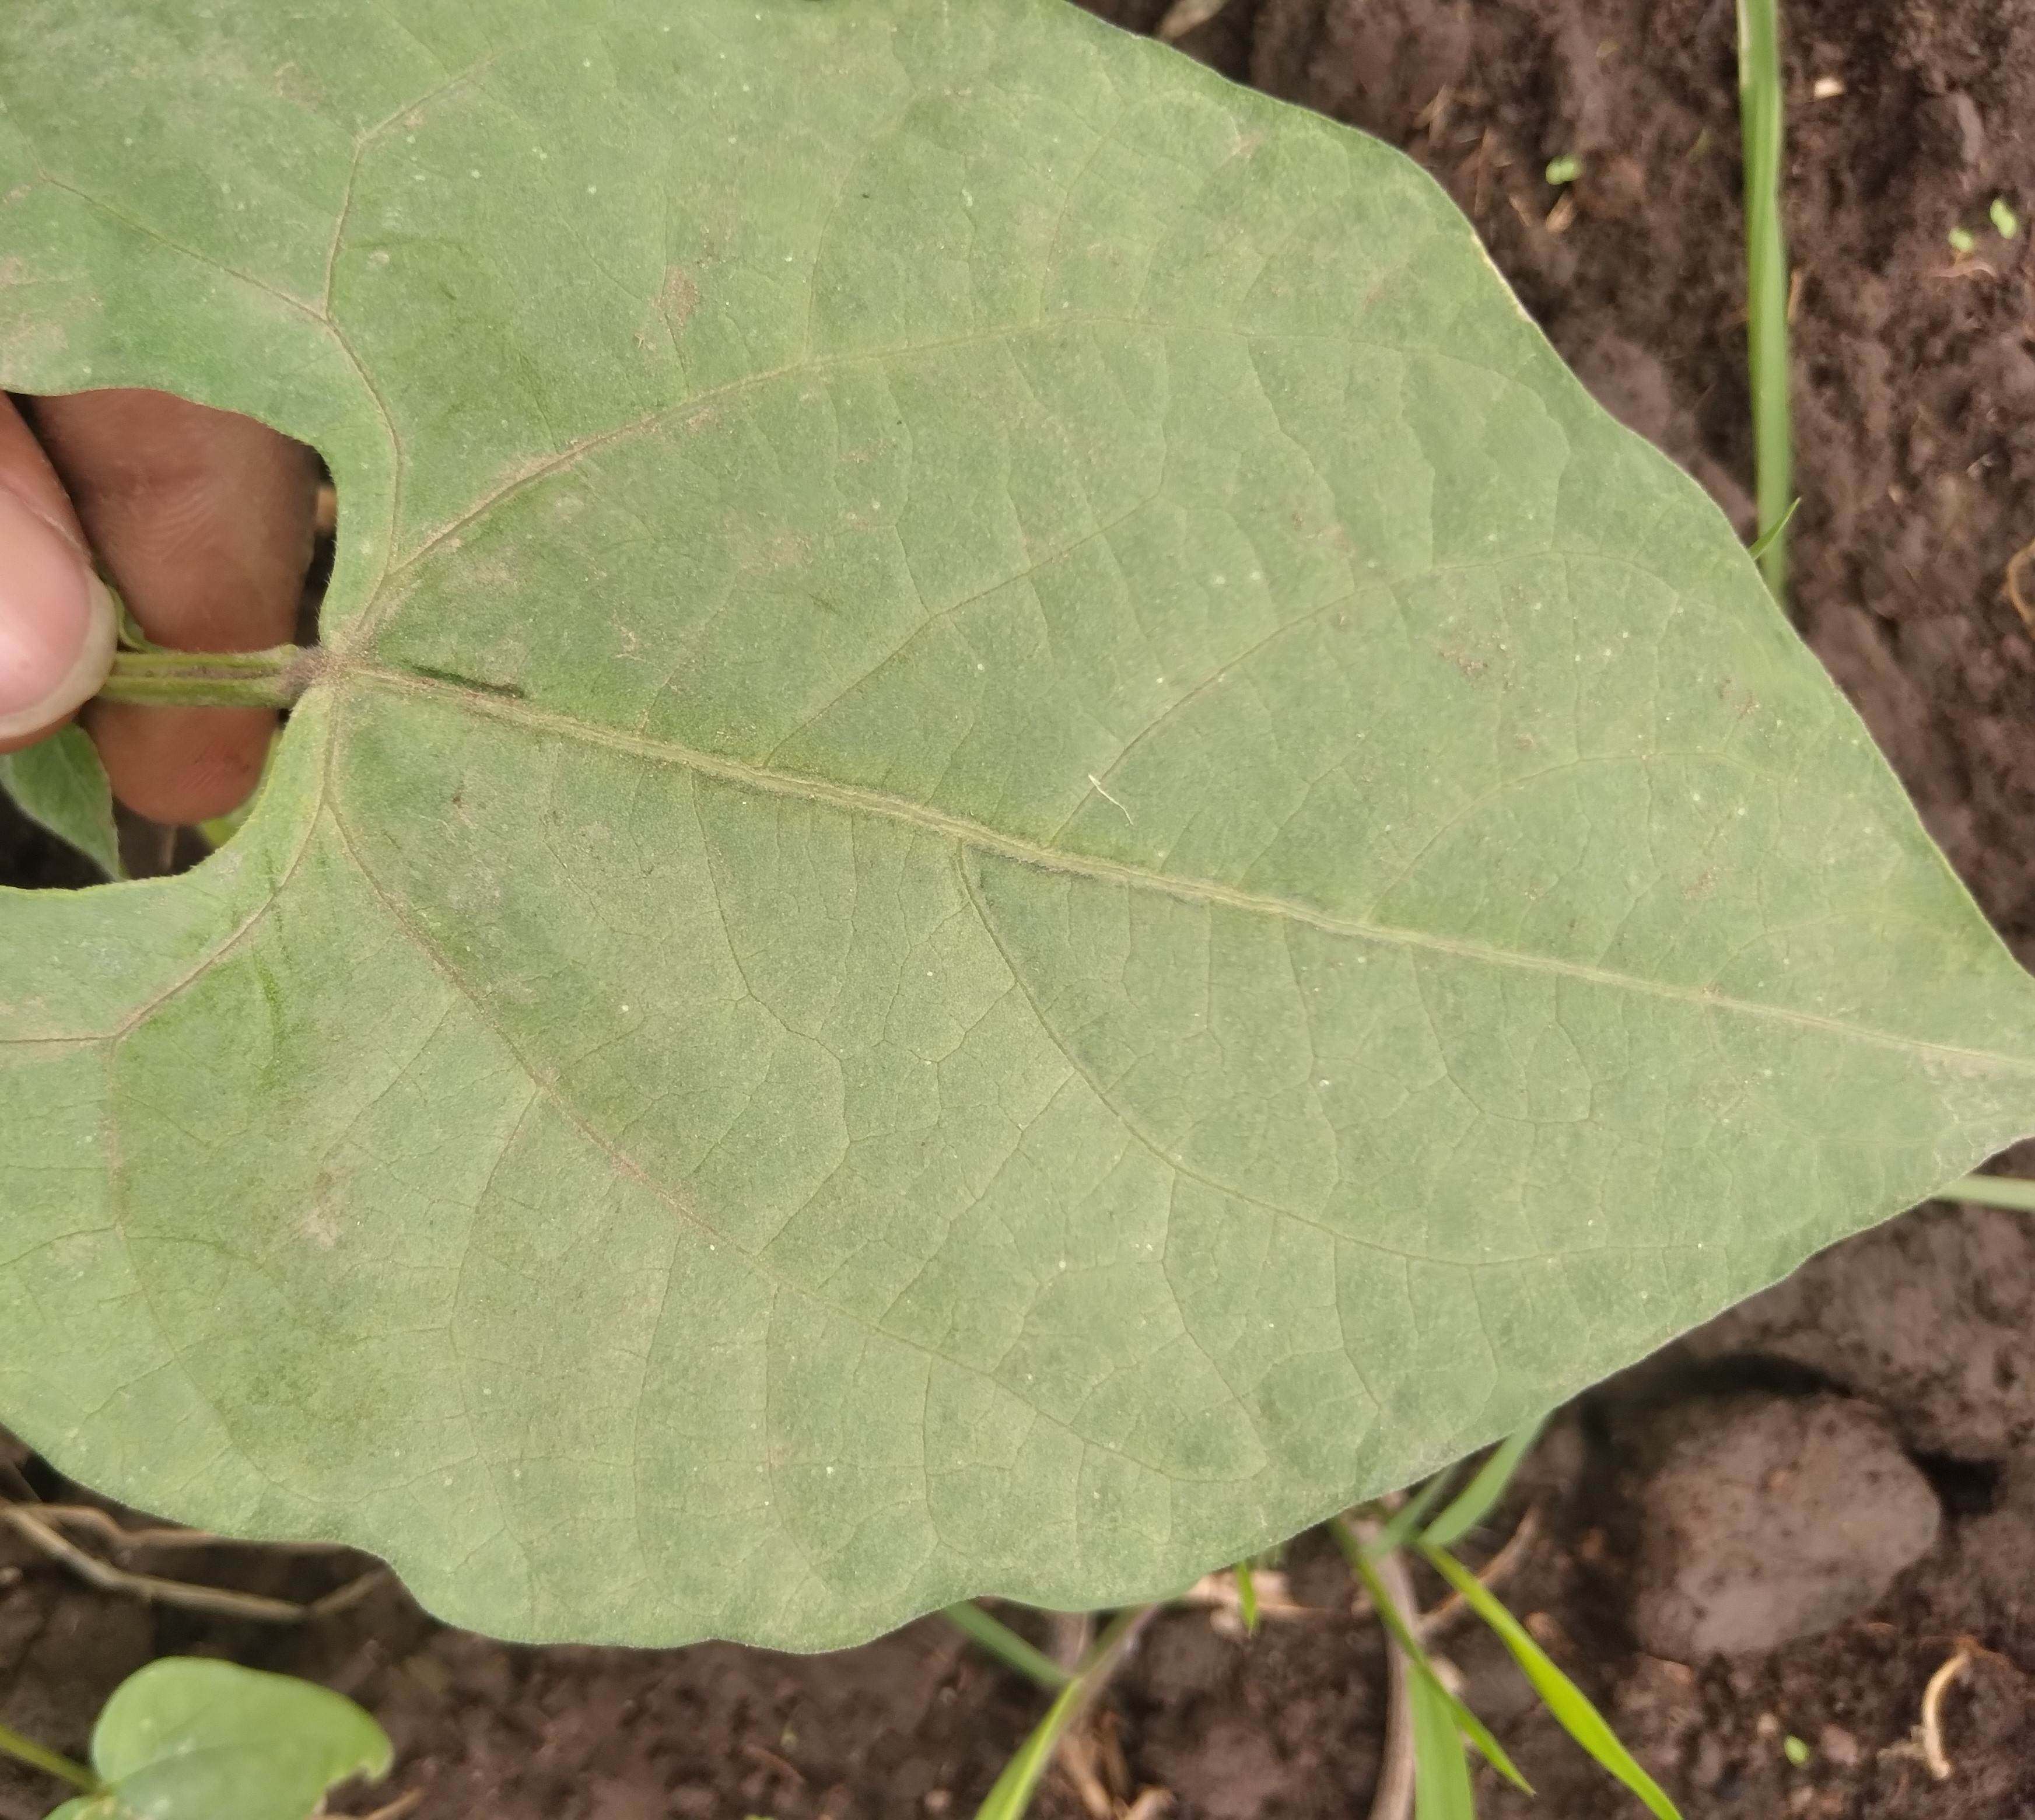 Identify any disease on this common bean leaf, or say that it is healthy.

healthy
